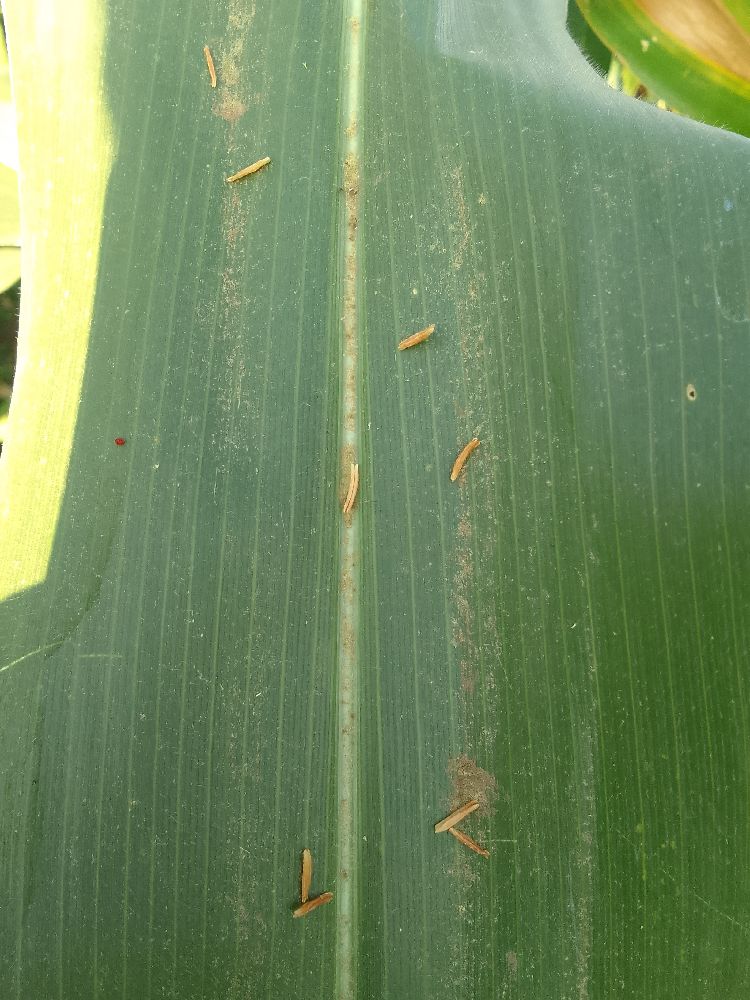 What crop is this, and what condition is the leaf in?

maize, healthy
